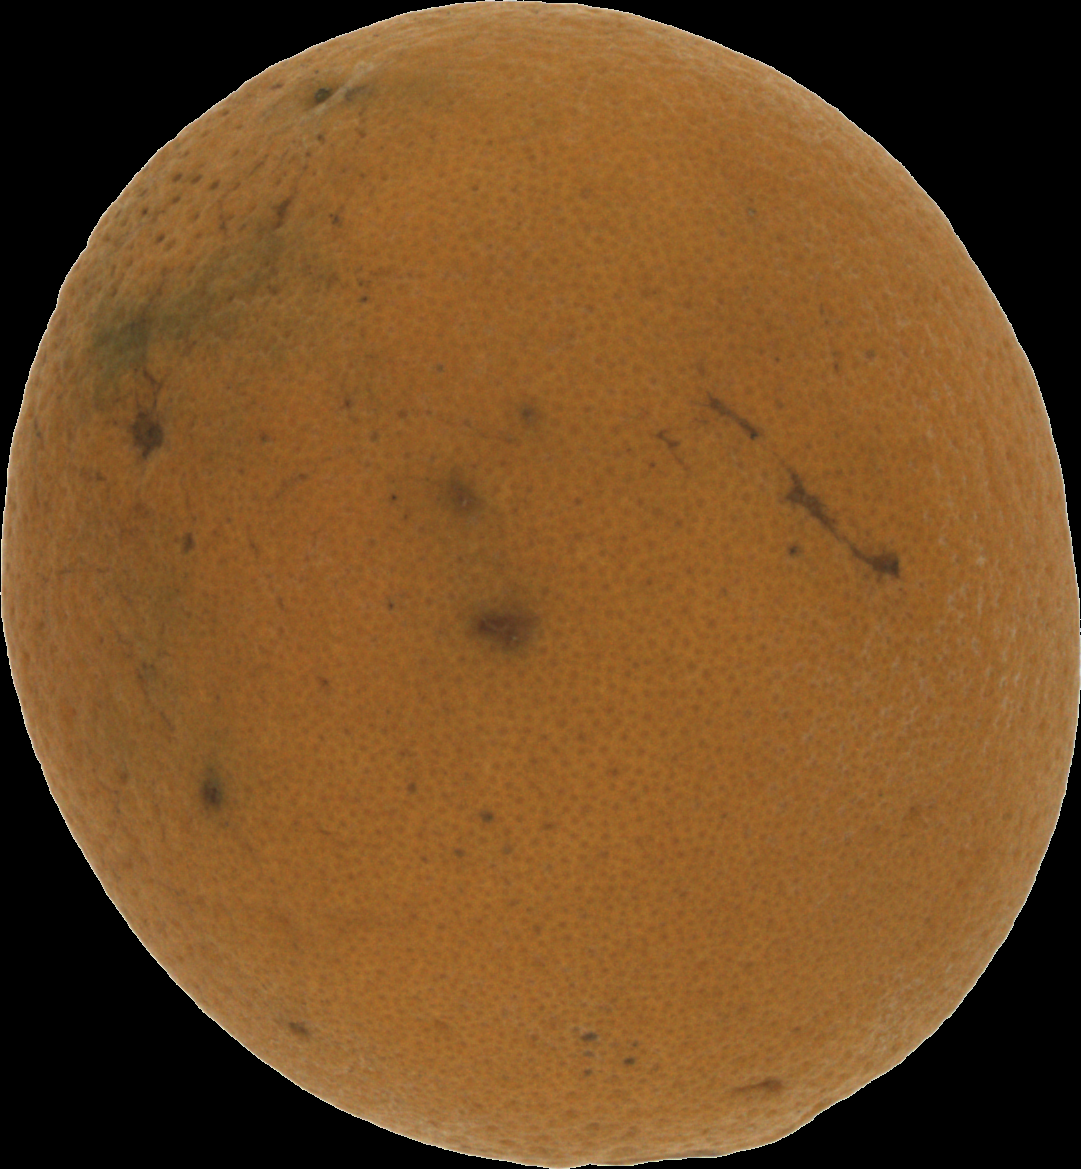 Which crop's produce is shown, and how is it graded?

orange, bad
